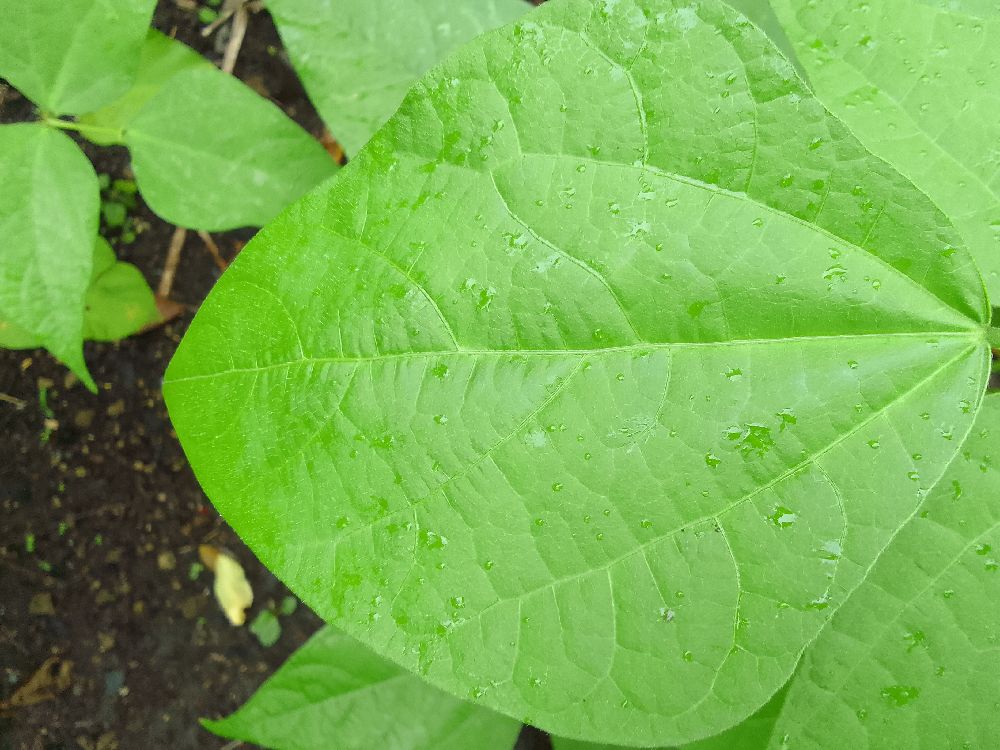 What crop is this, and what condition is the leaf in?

common bean, healthy
